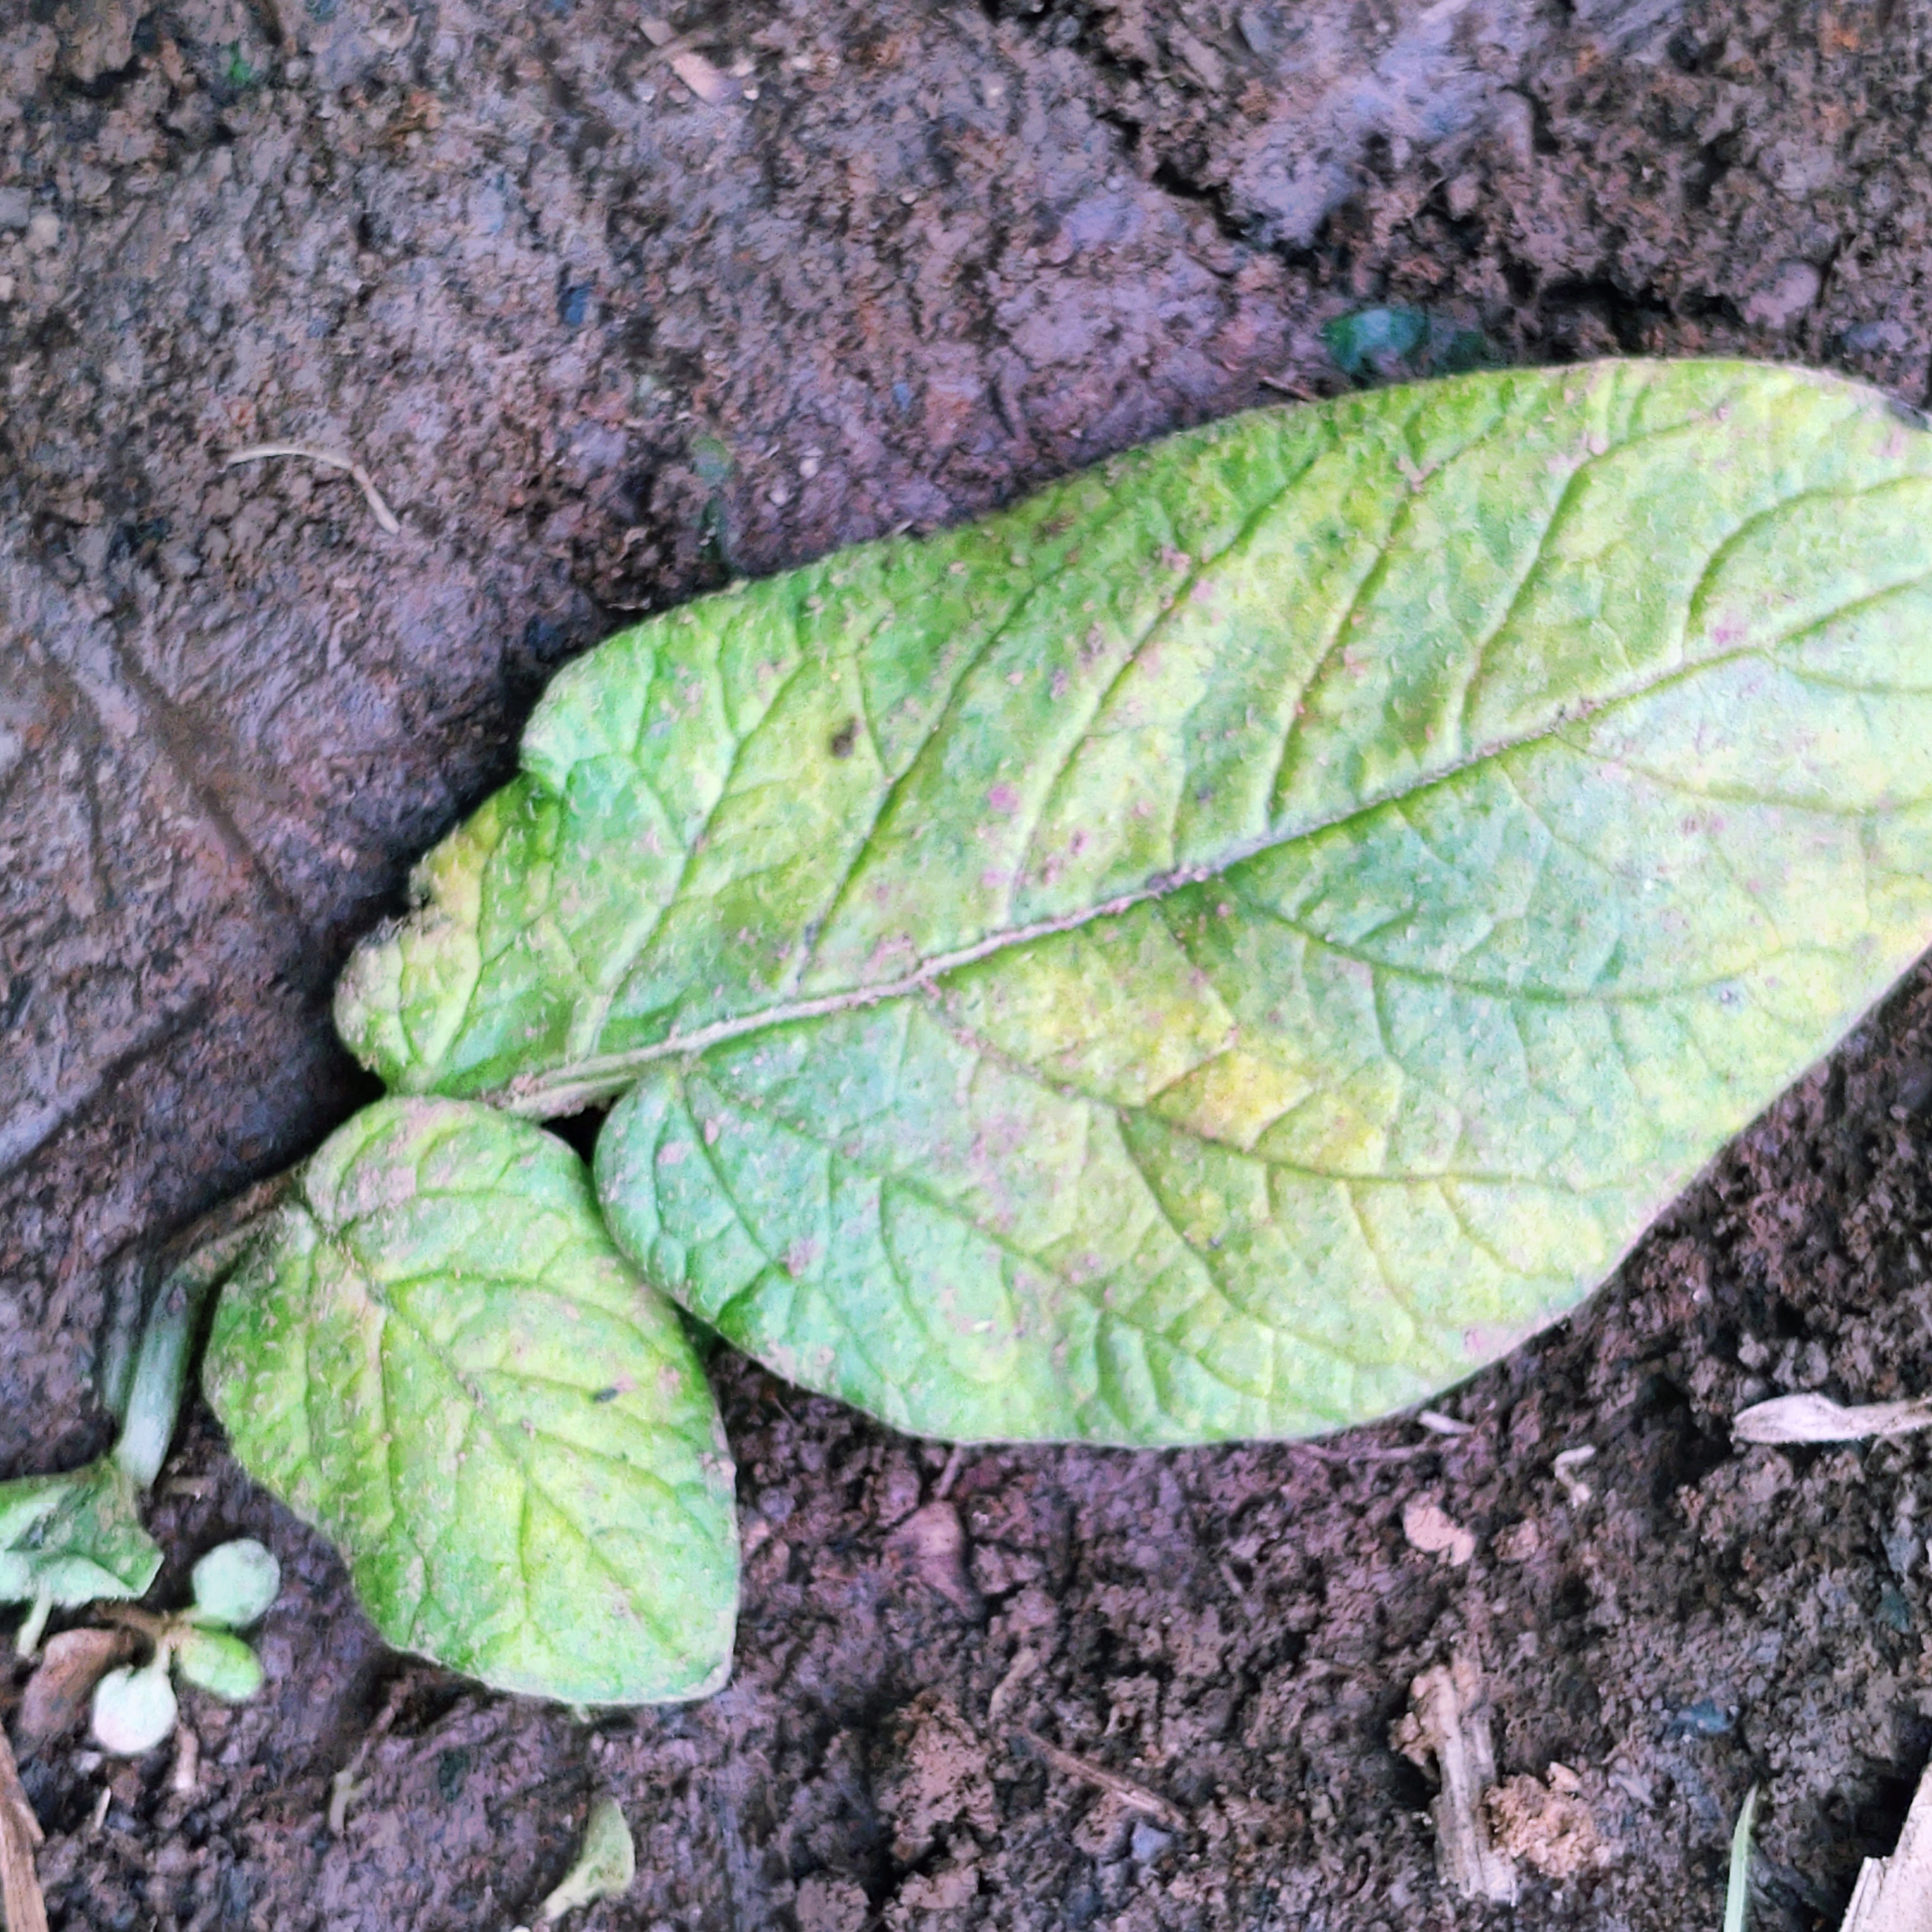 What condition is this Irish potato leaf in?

late blight
